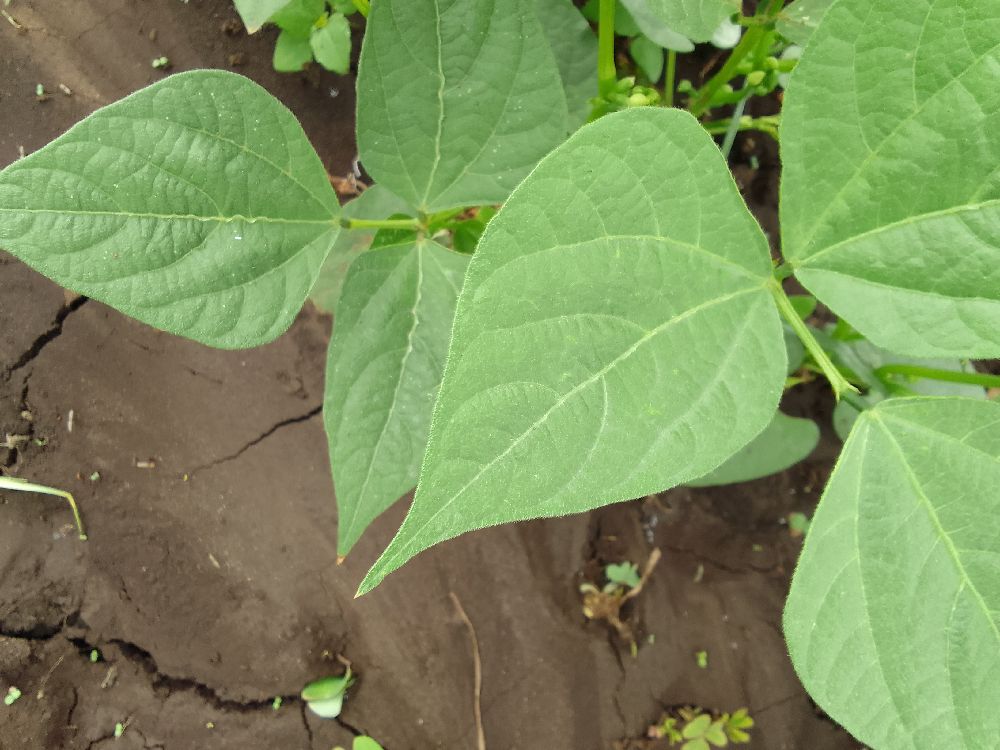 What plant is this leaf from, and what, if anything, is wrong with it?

common bean, healthy
